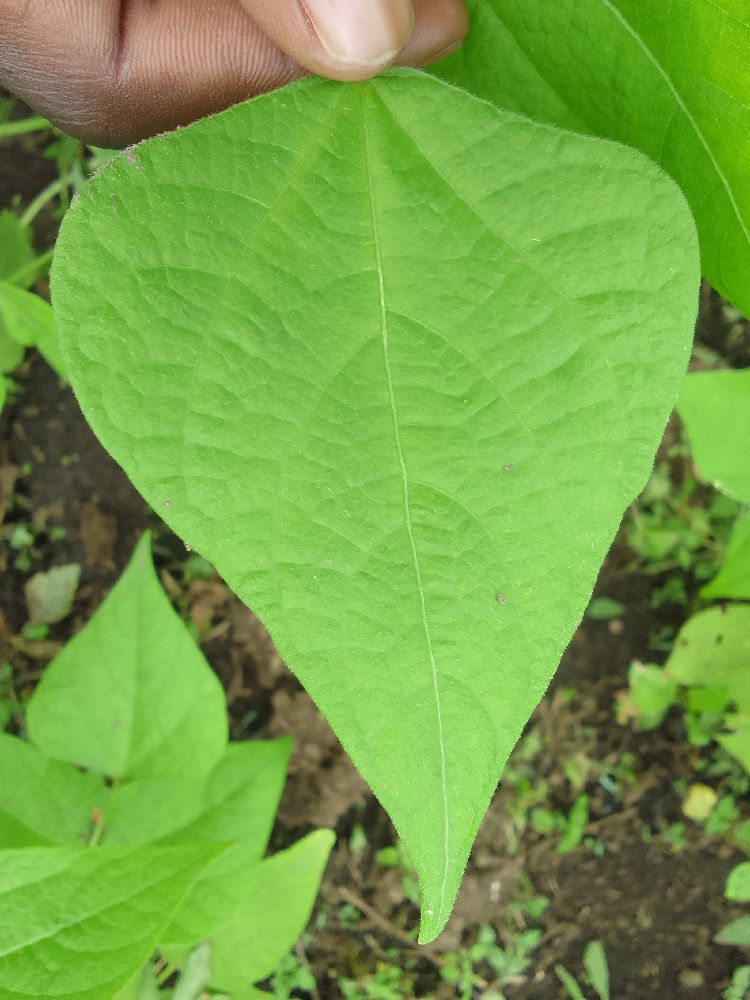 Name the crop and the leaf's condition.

common bean, healthy
